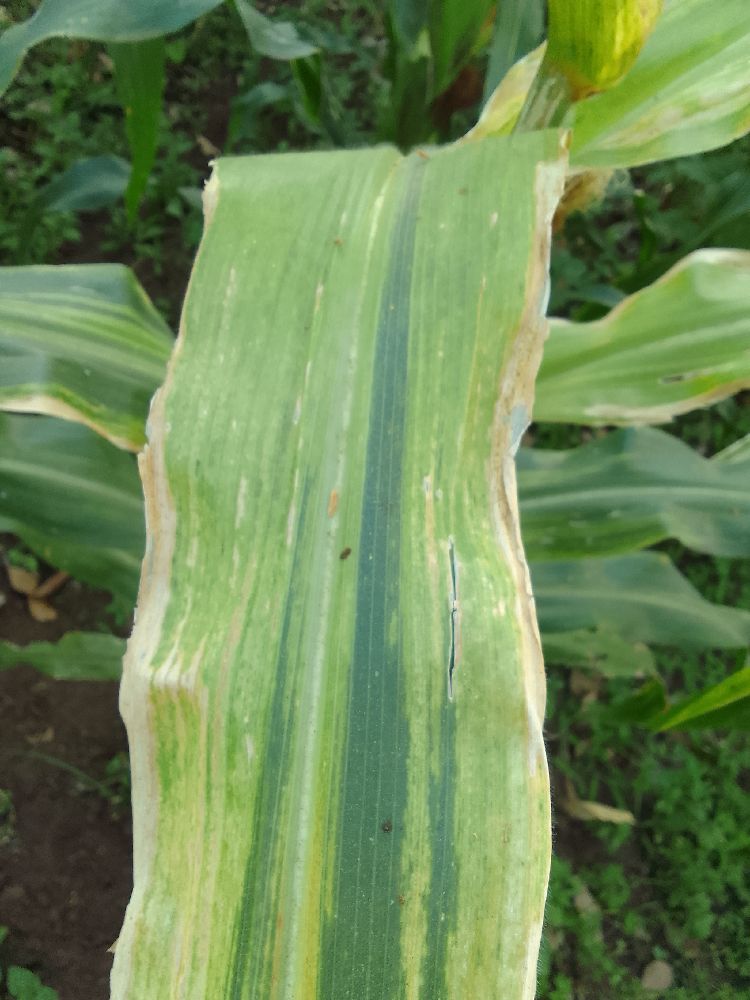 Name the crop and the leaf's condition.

maize, maize lethal necrosis
